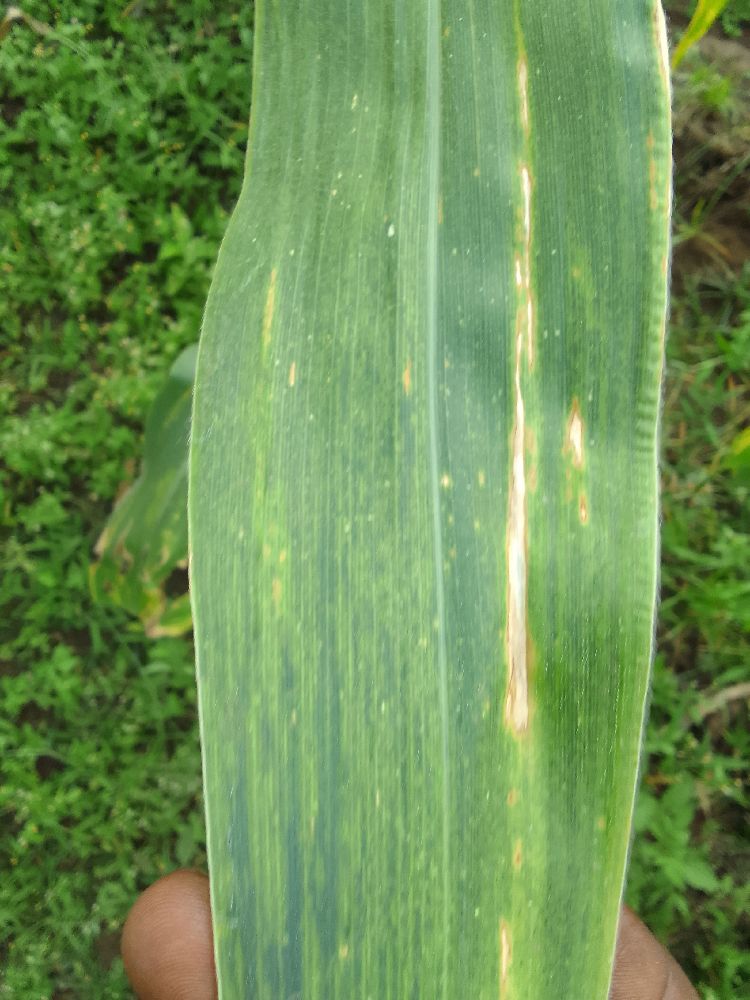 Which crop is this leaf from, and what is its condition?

maize, maize lethal necrosis
